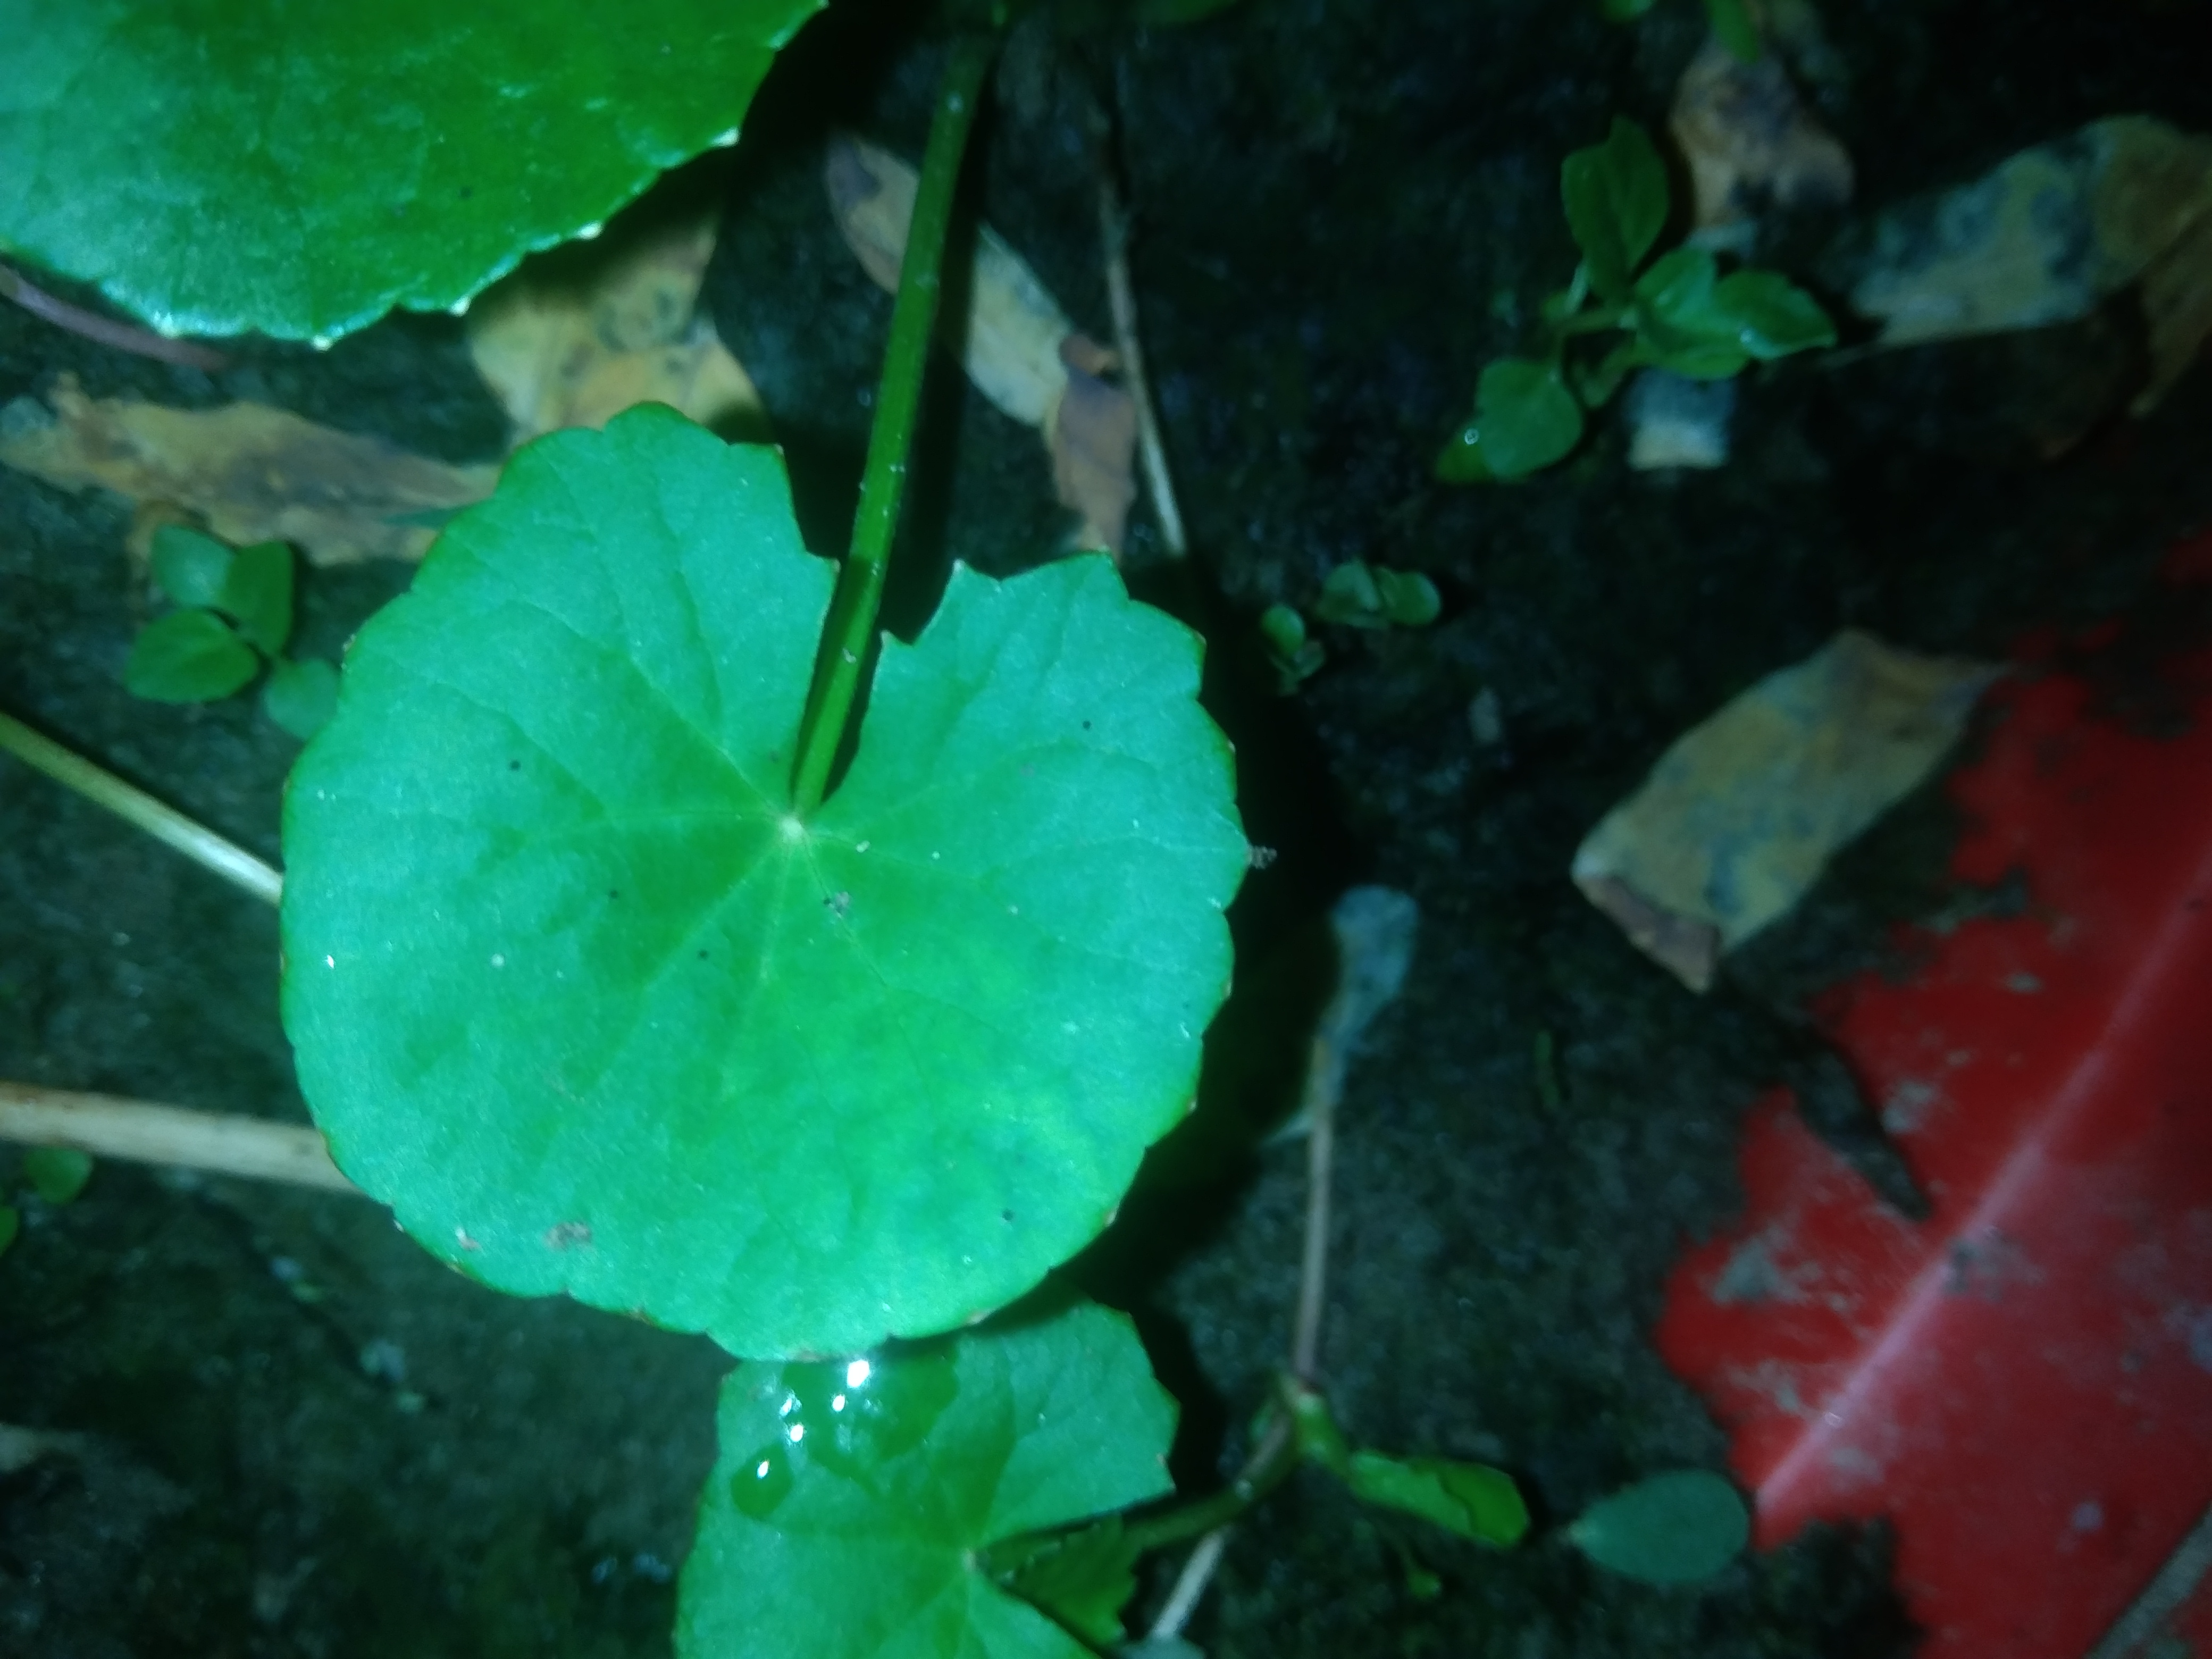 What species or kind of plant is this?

thankuni
